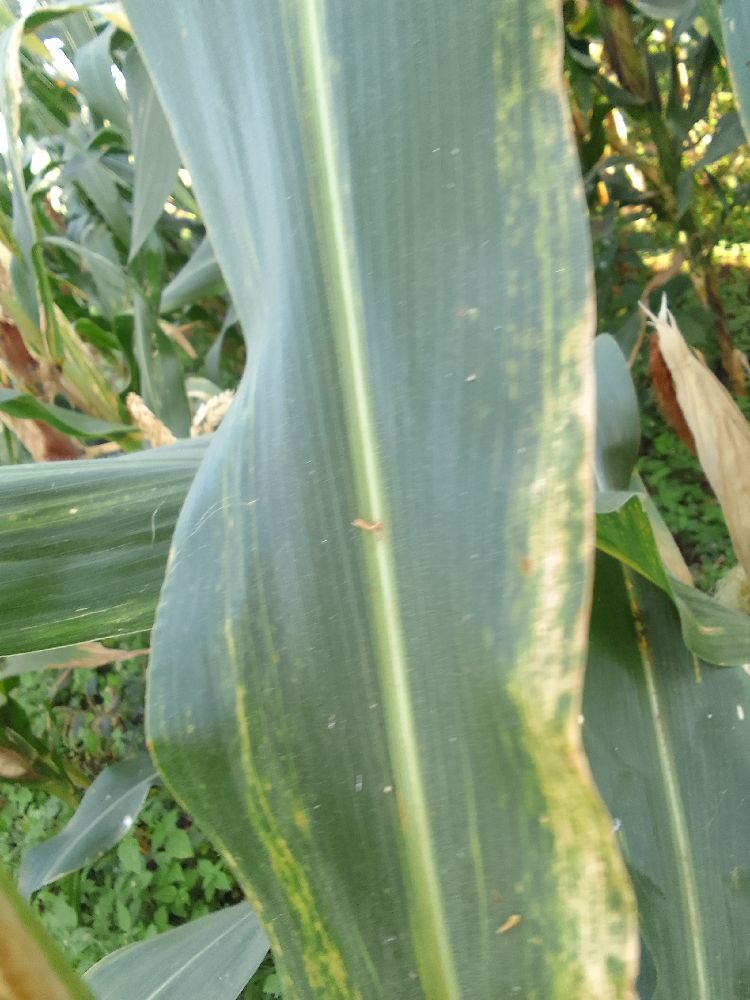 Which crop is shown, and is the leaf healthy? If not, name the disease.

maize, maize lethal necrosis
